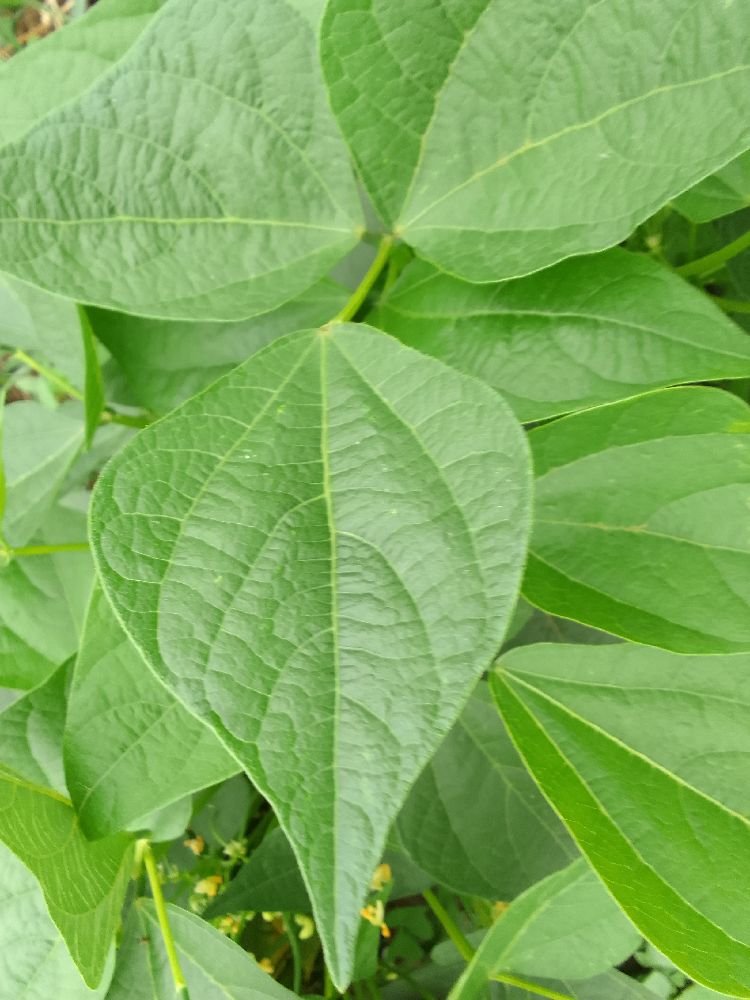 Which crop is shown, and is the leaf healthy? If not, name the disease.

common bean, healthy
